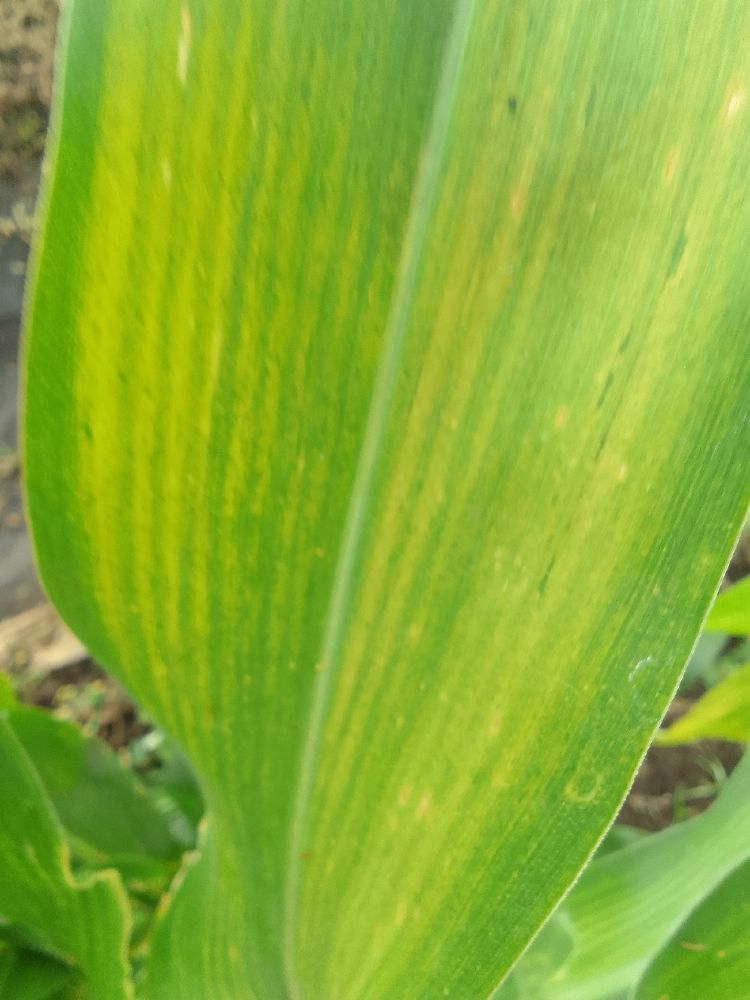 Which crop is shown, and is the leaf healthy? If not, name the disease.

maize, maize lethal necrosis
